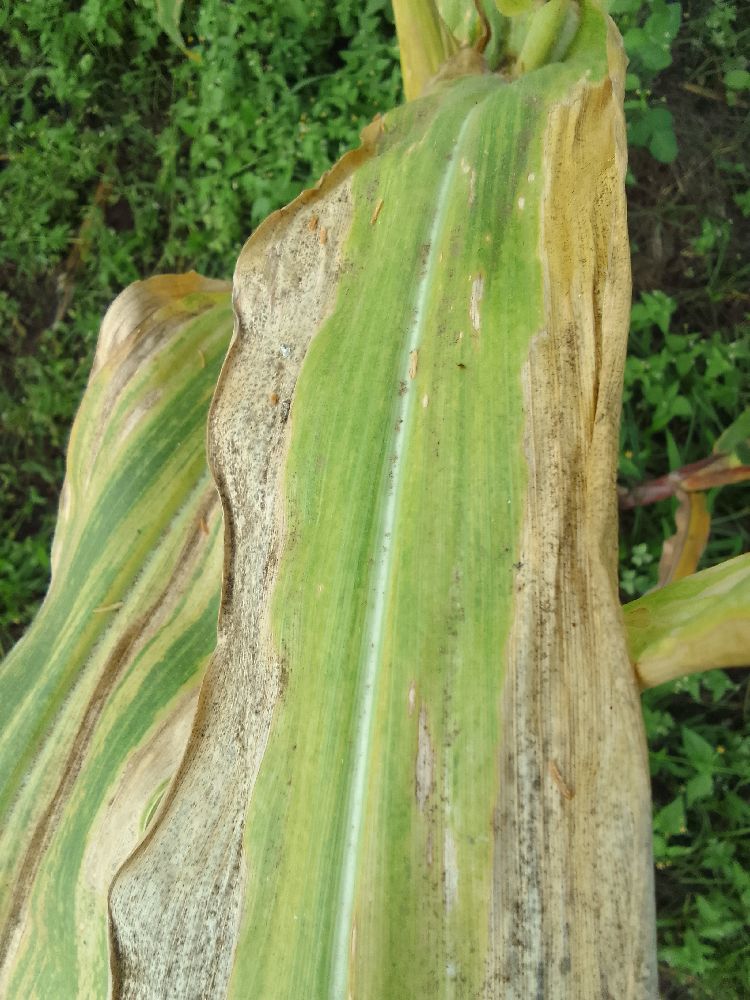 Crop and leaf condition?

maize, maize lethal necrosis
